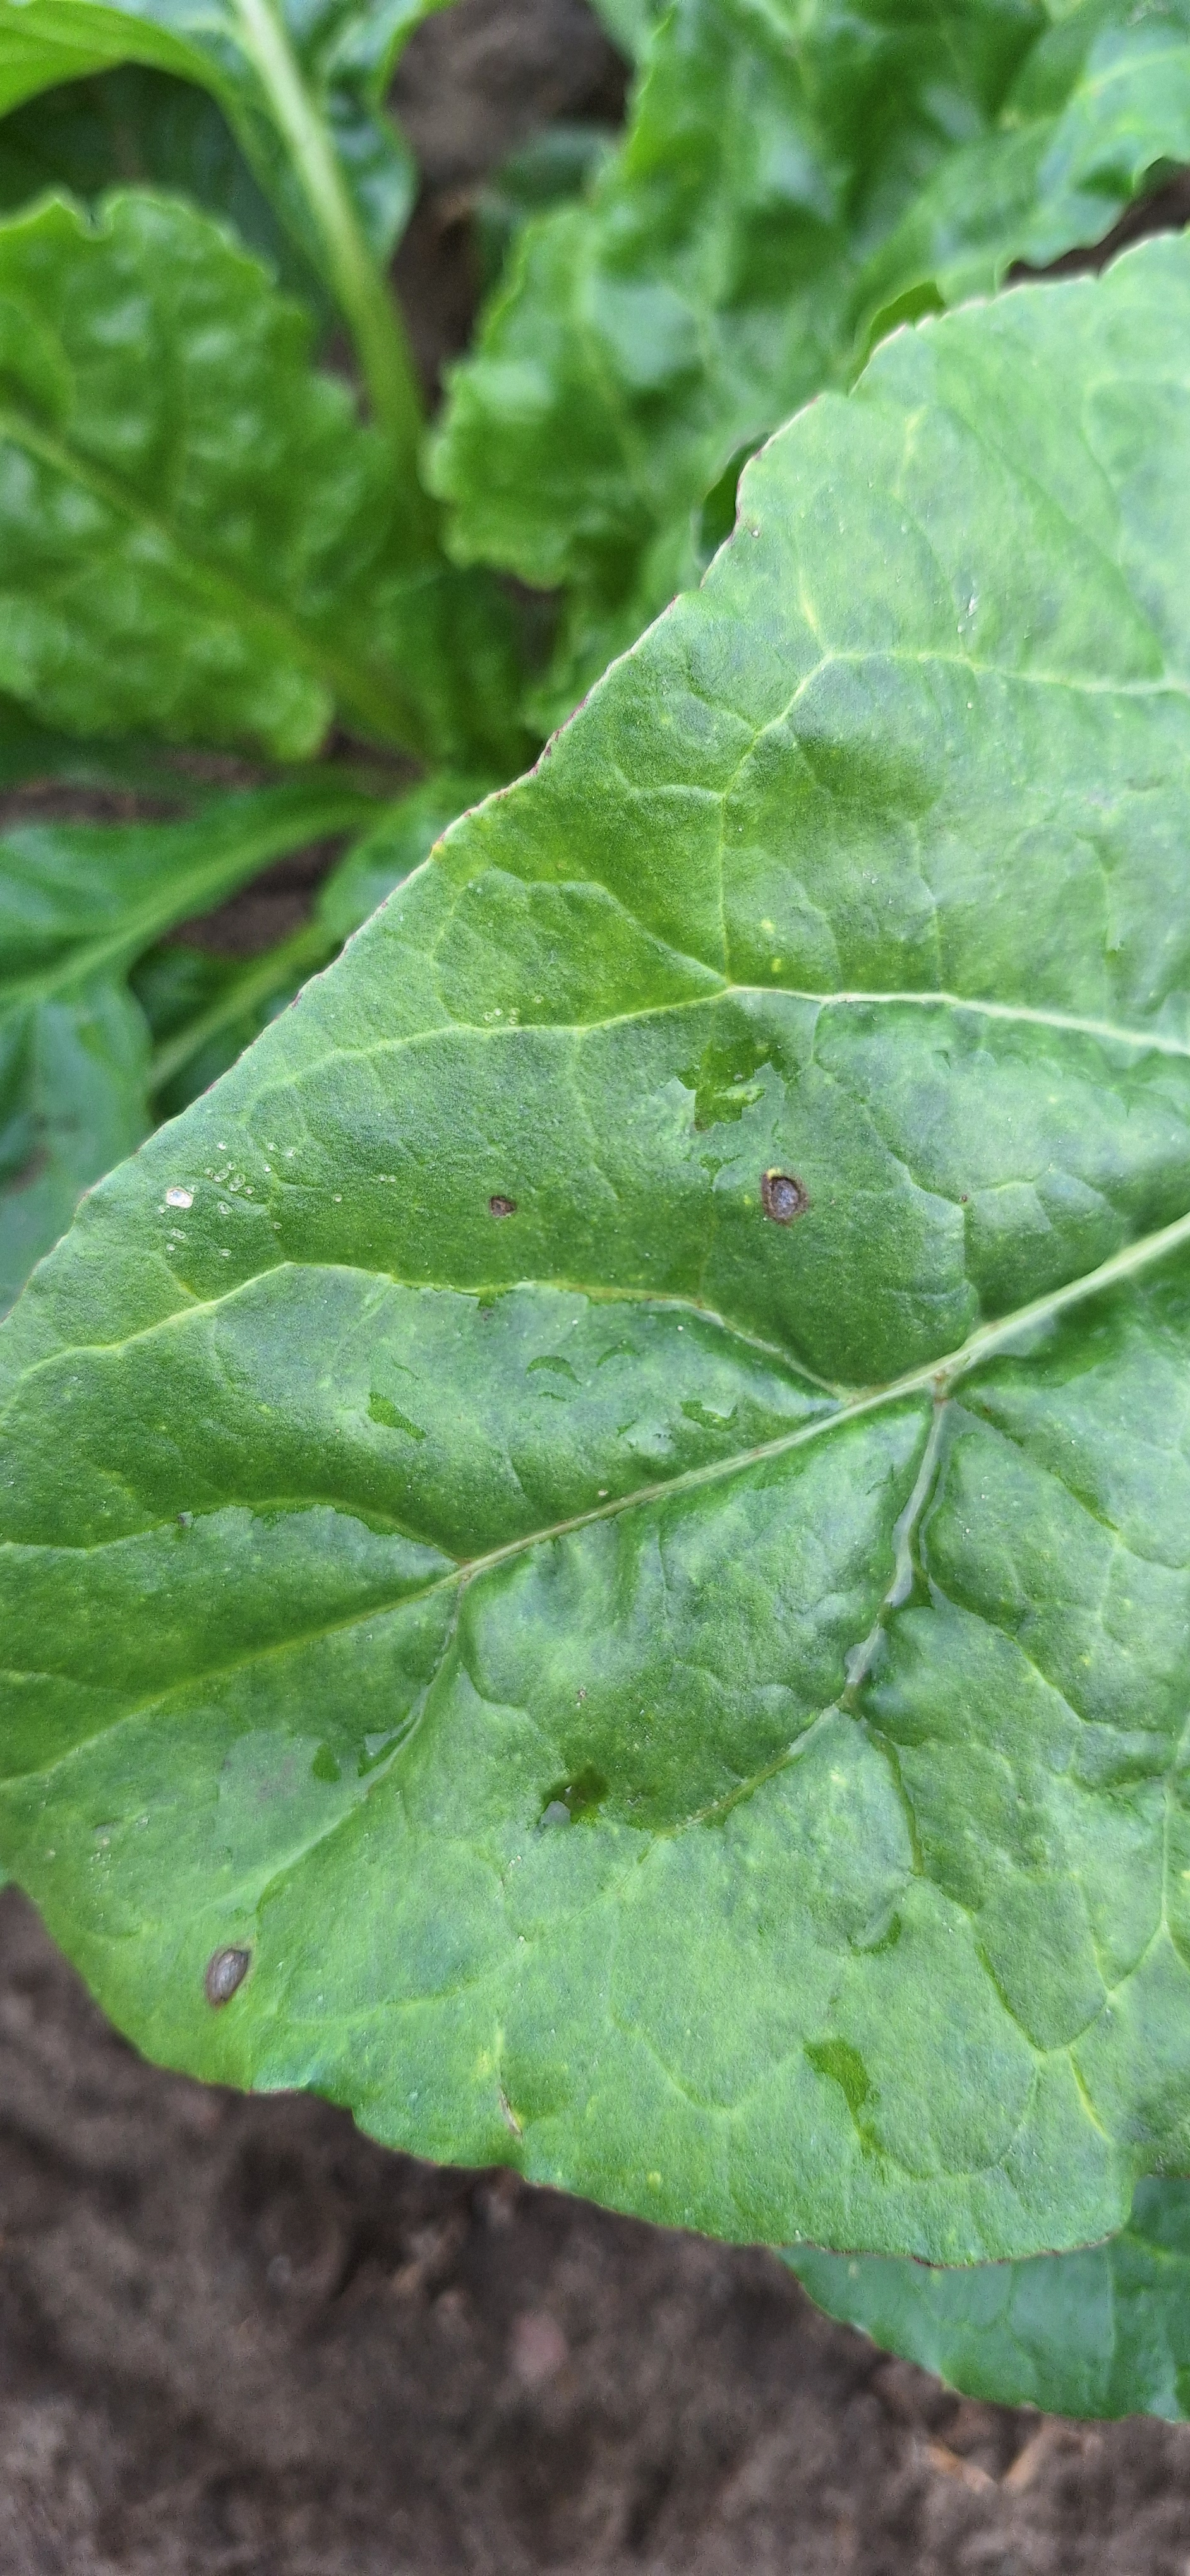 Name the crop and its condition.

beet, cercospora
